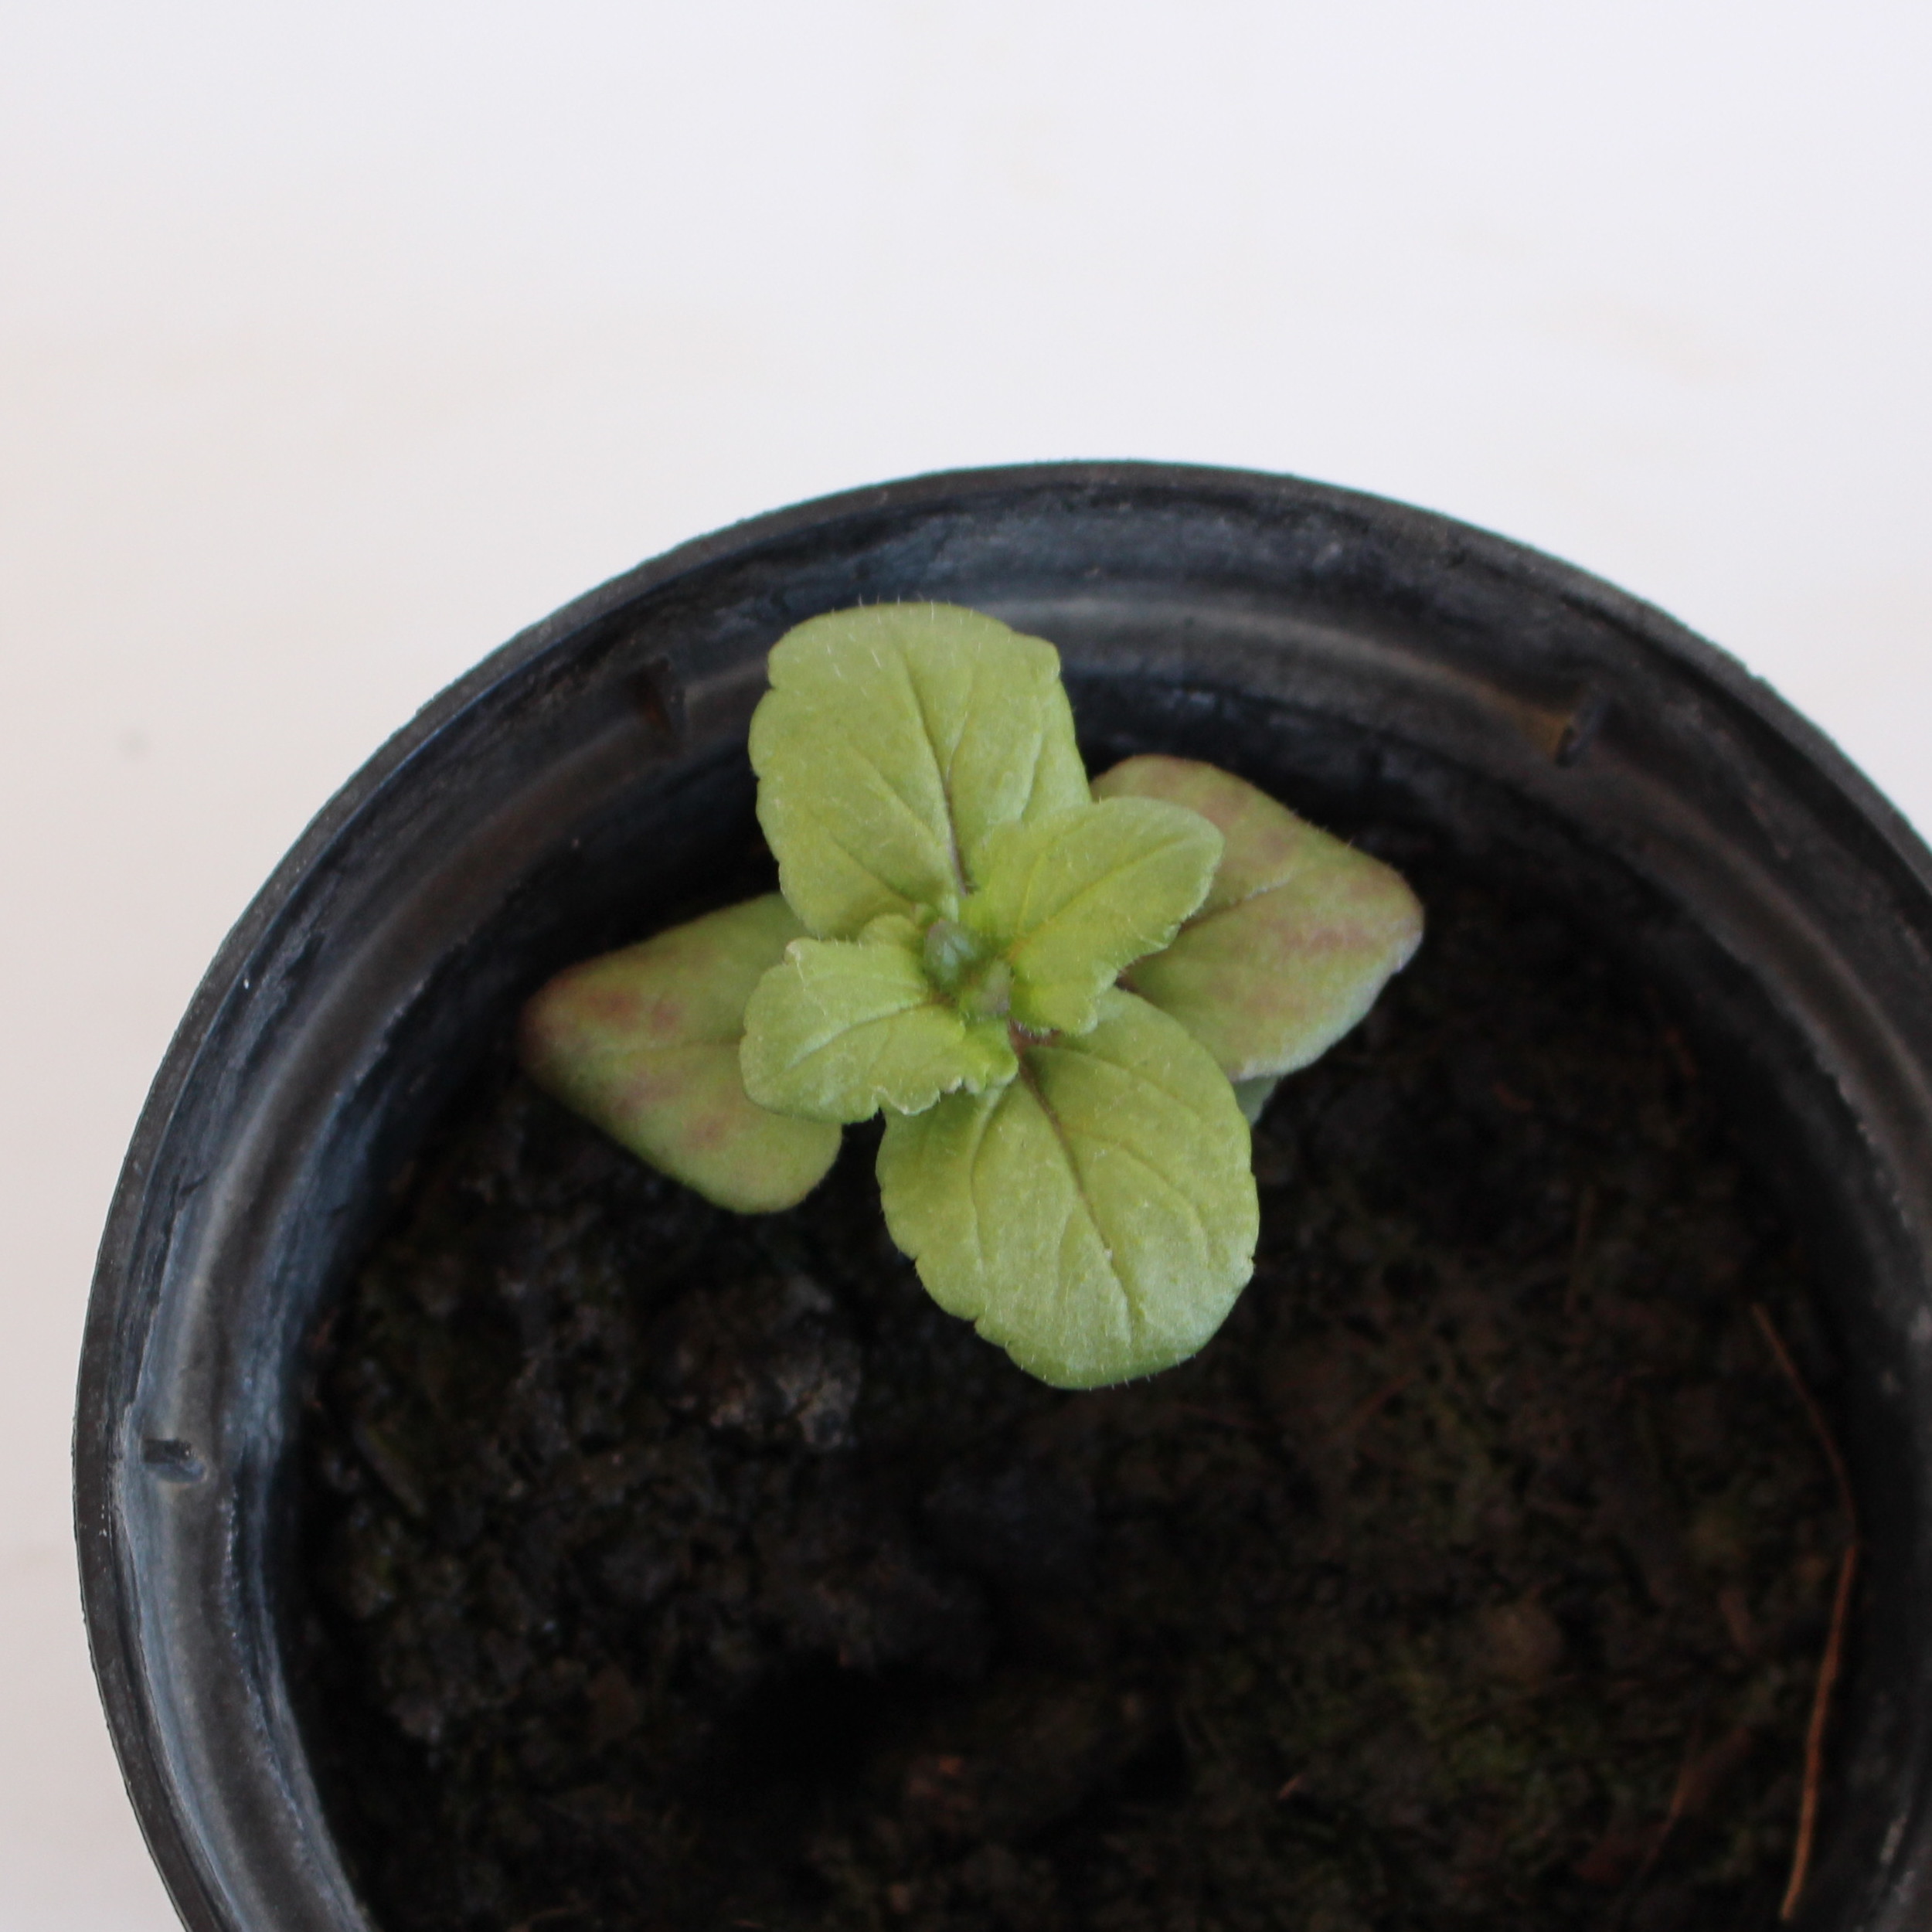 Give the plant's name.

Veronica persica
